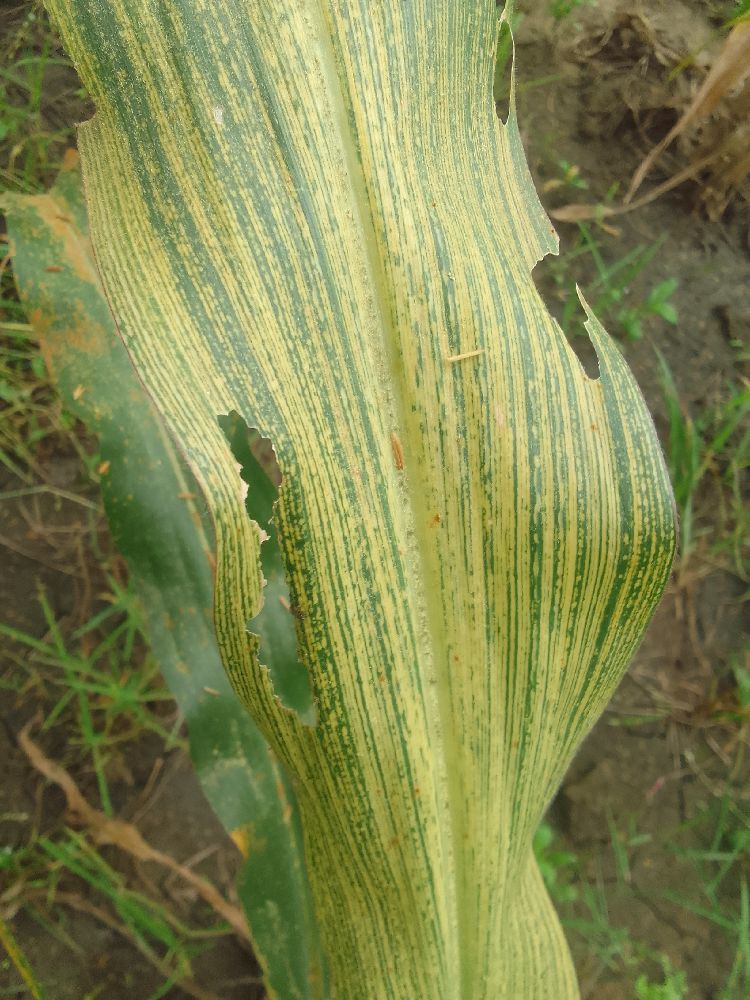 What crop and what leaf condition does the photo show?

maize, maize streak virus
